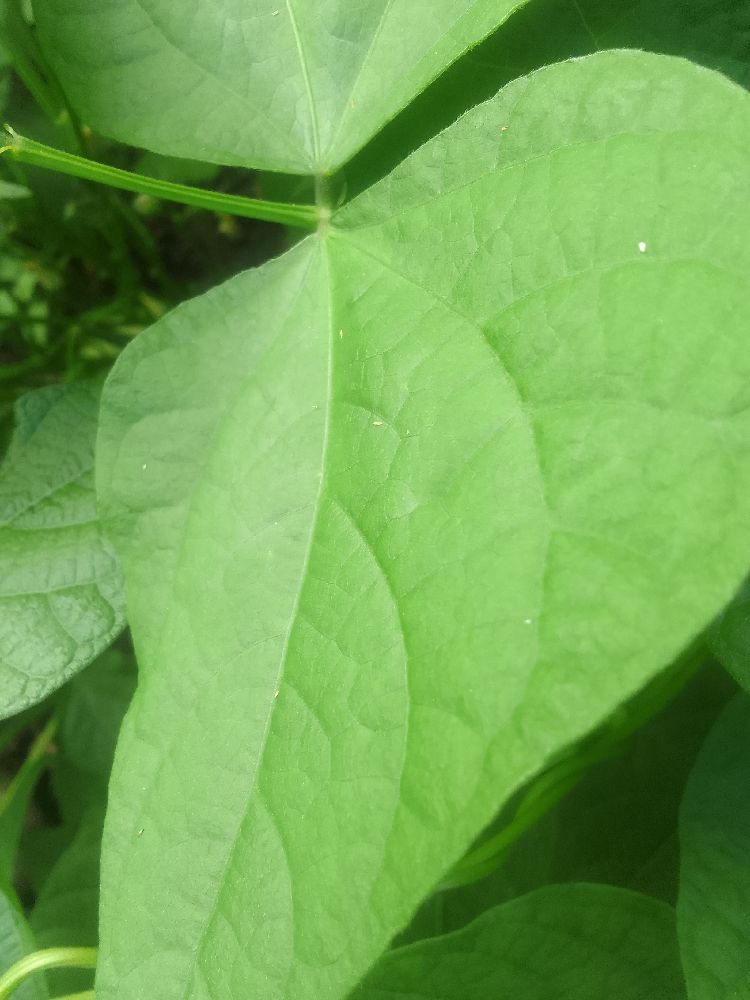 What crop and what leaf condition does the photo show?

common bean, healthy
